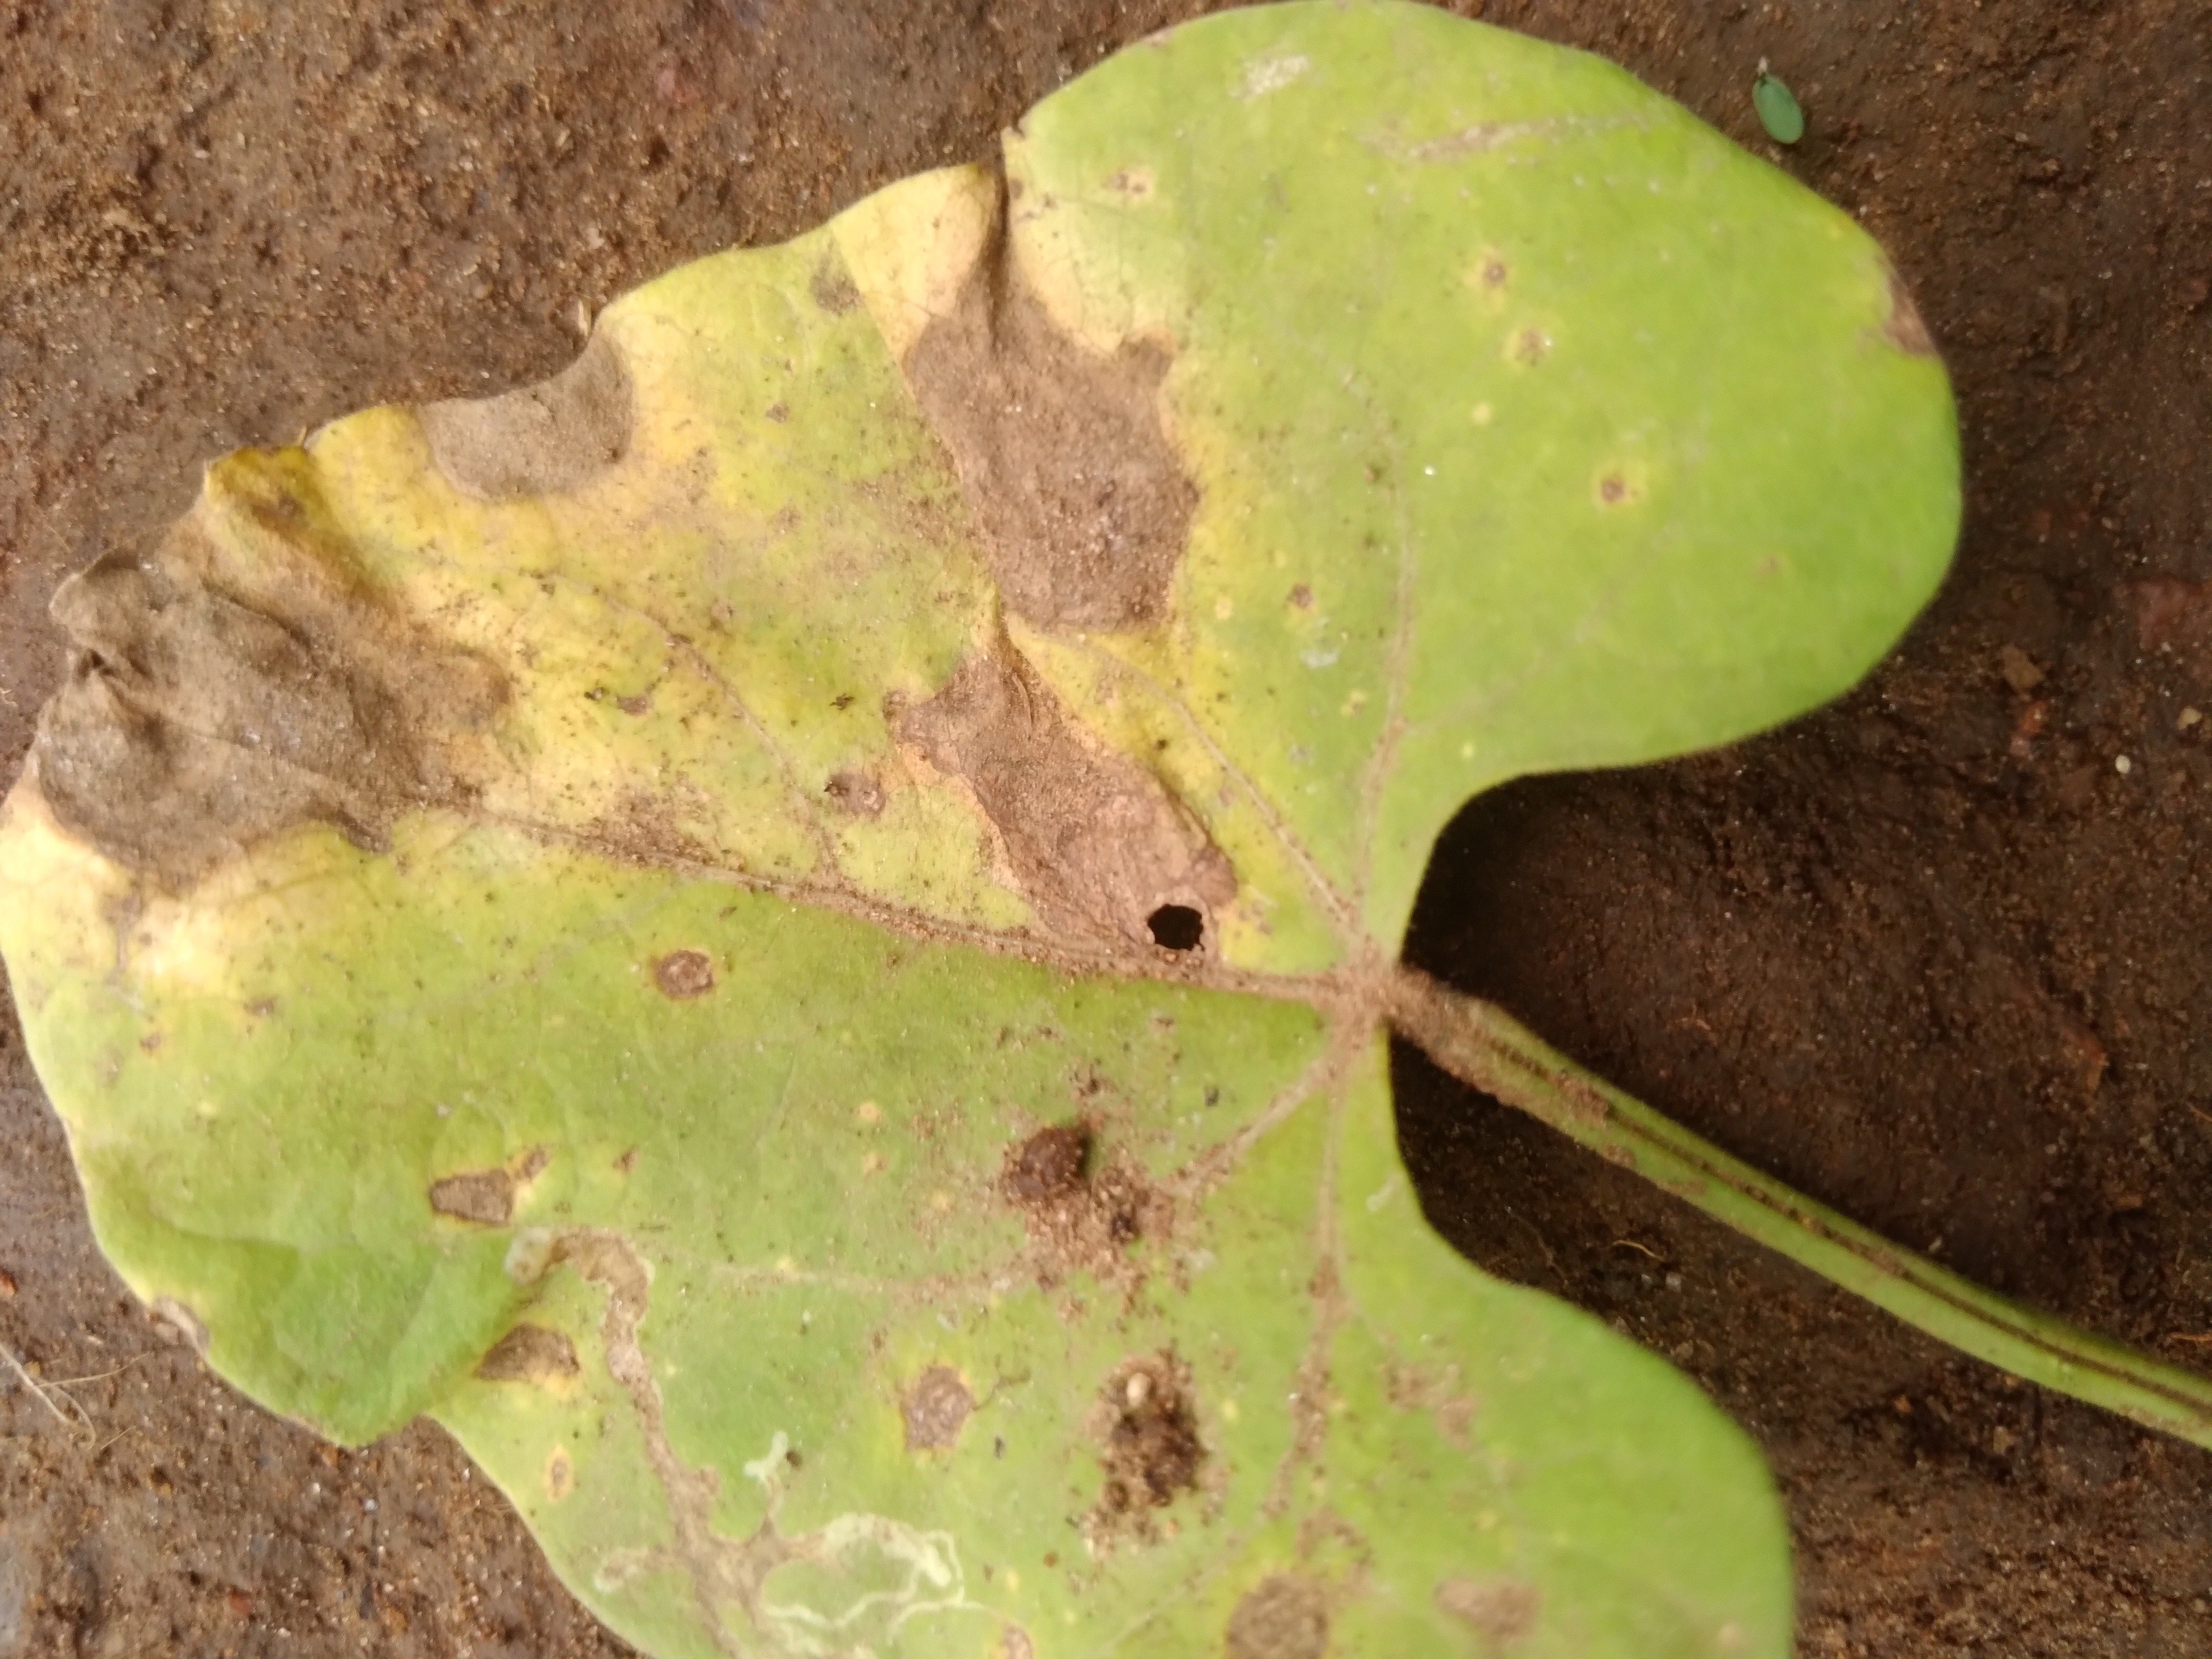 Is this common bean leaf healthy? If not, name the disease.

rust
